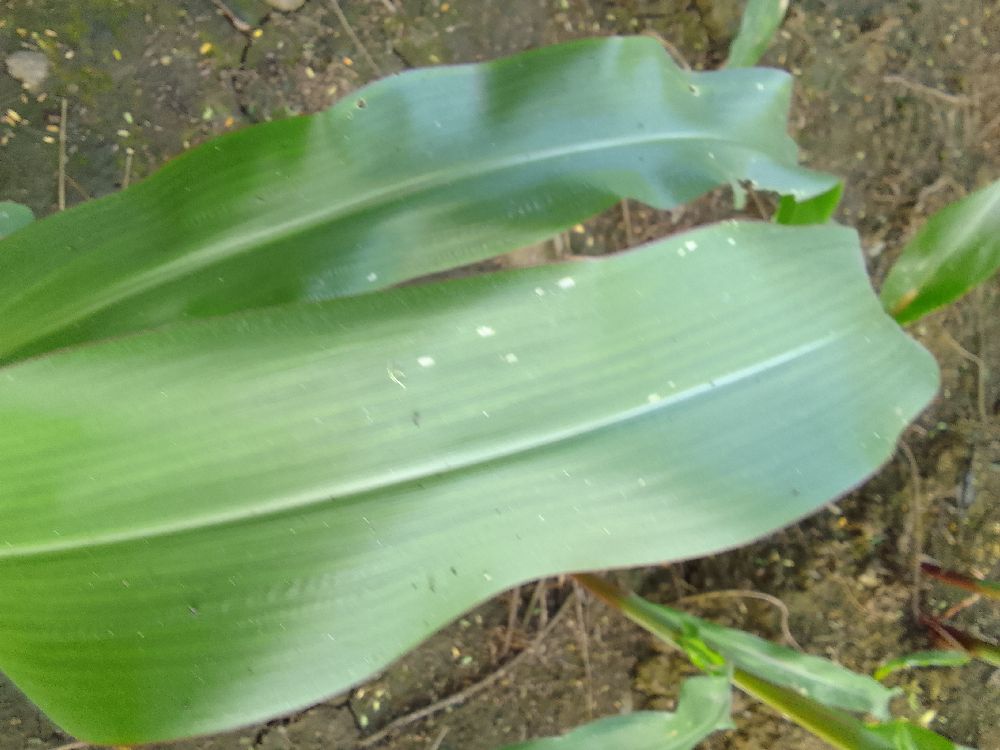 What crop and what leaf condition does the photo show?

maize, healthy
